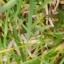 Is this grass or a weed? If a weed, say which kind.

grass
